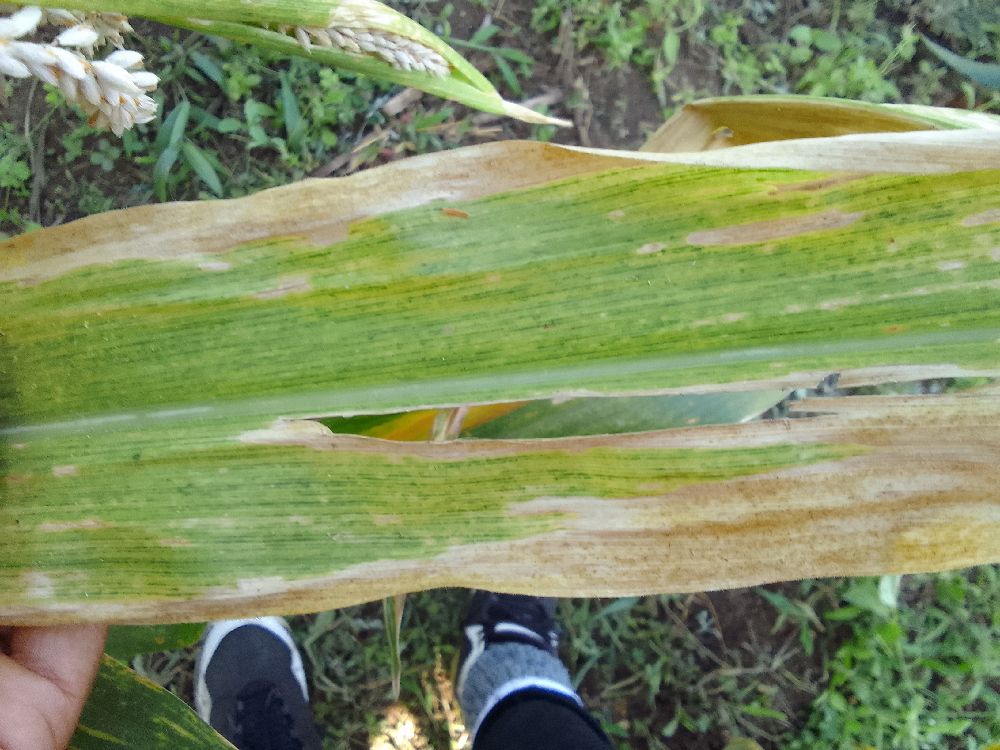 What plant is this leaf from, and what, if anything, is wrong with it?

maize, maize lethal necrosis
